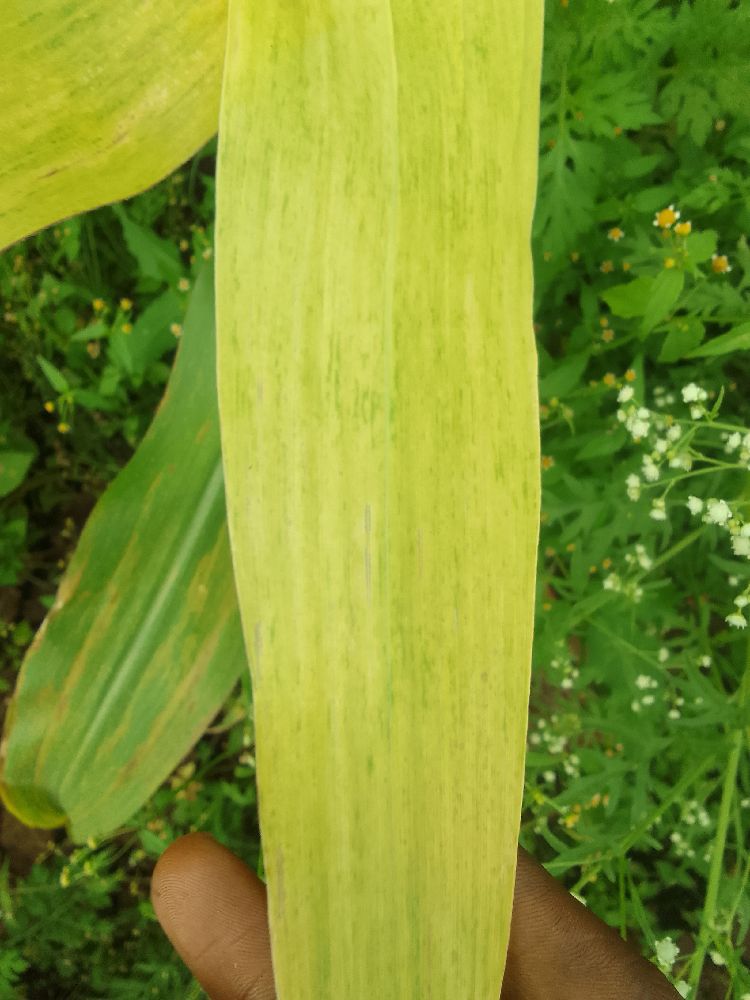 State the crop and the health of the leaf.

maize, maize lethal necrosis
